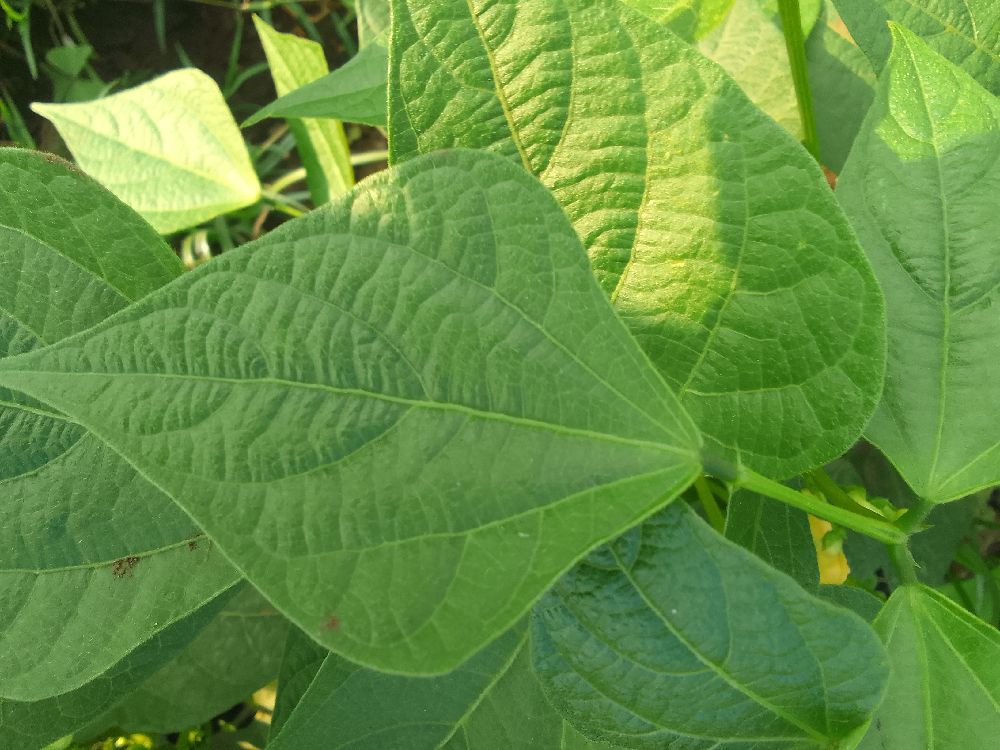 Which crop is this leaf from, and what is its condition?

common bean, healthy
